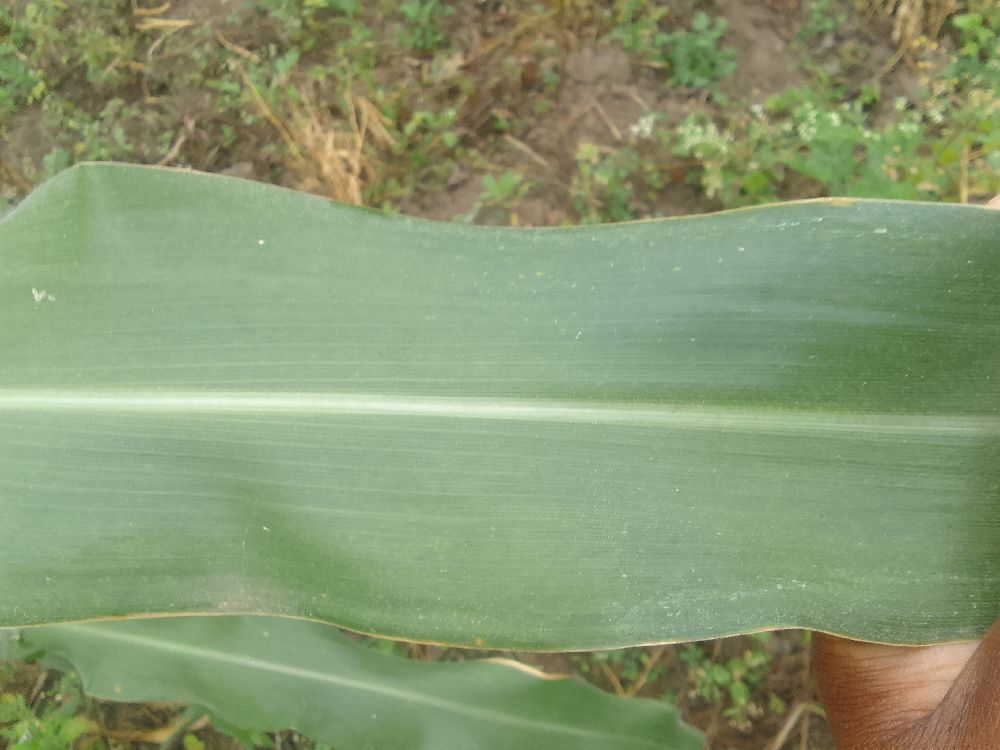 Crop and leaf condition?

maize, healthy
